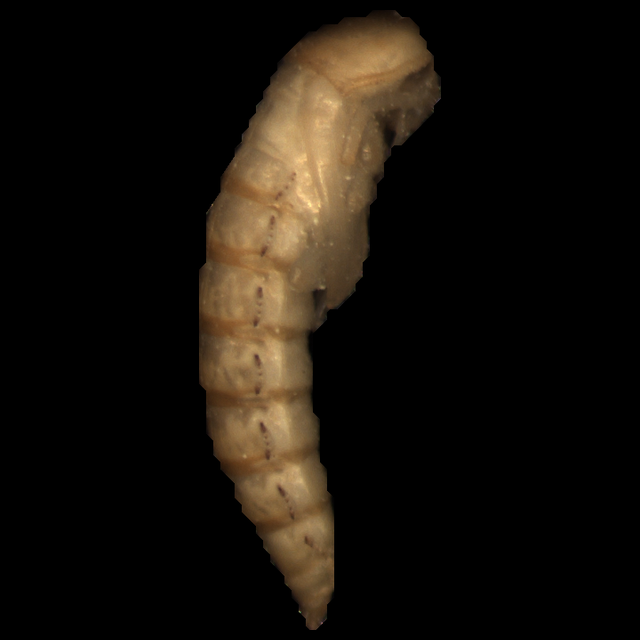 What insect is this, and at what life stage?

mealworm pupa
